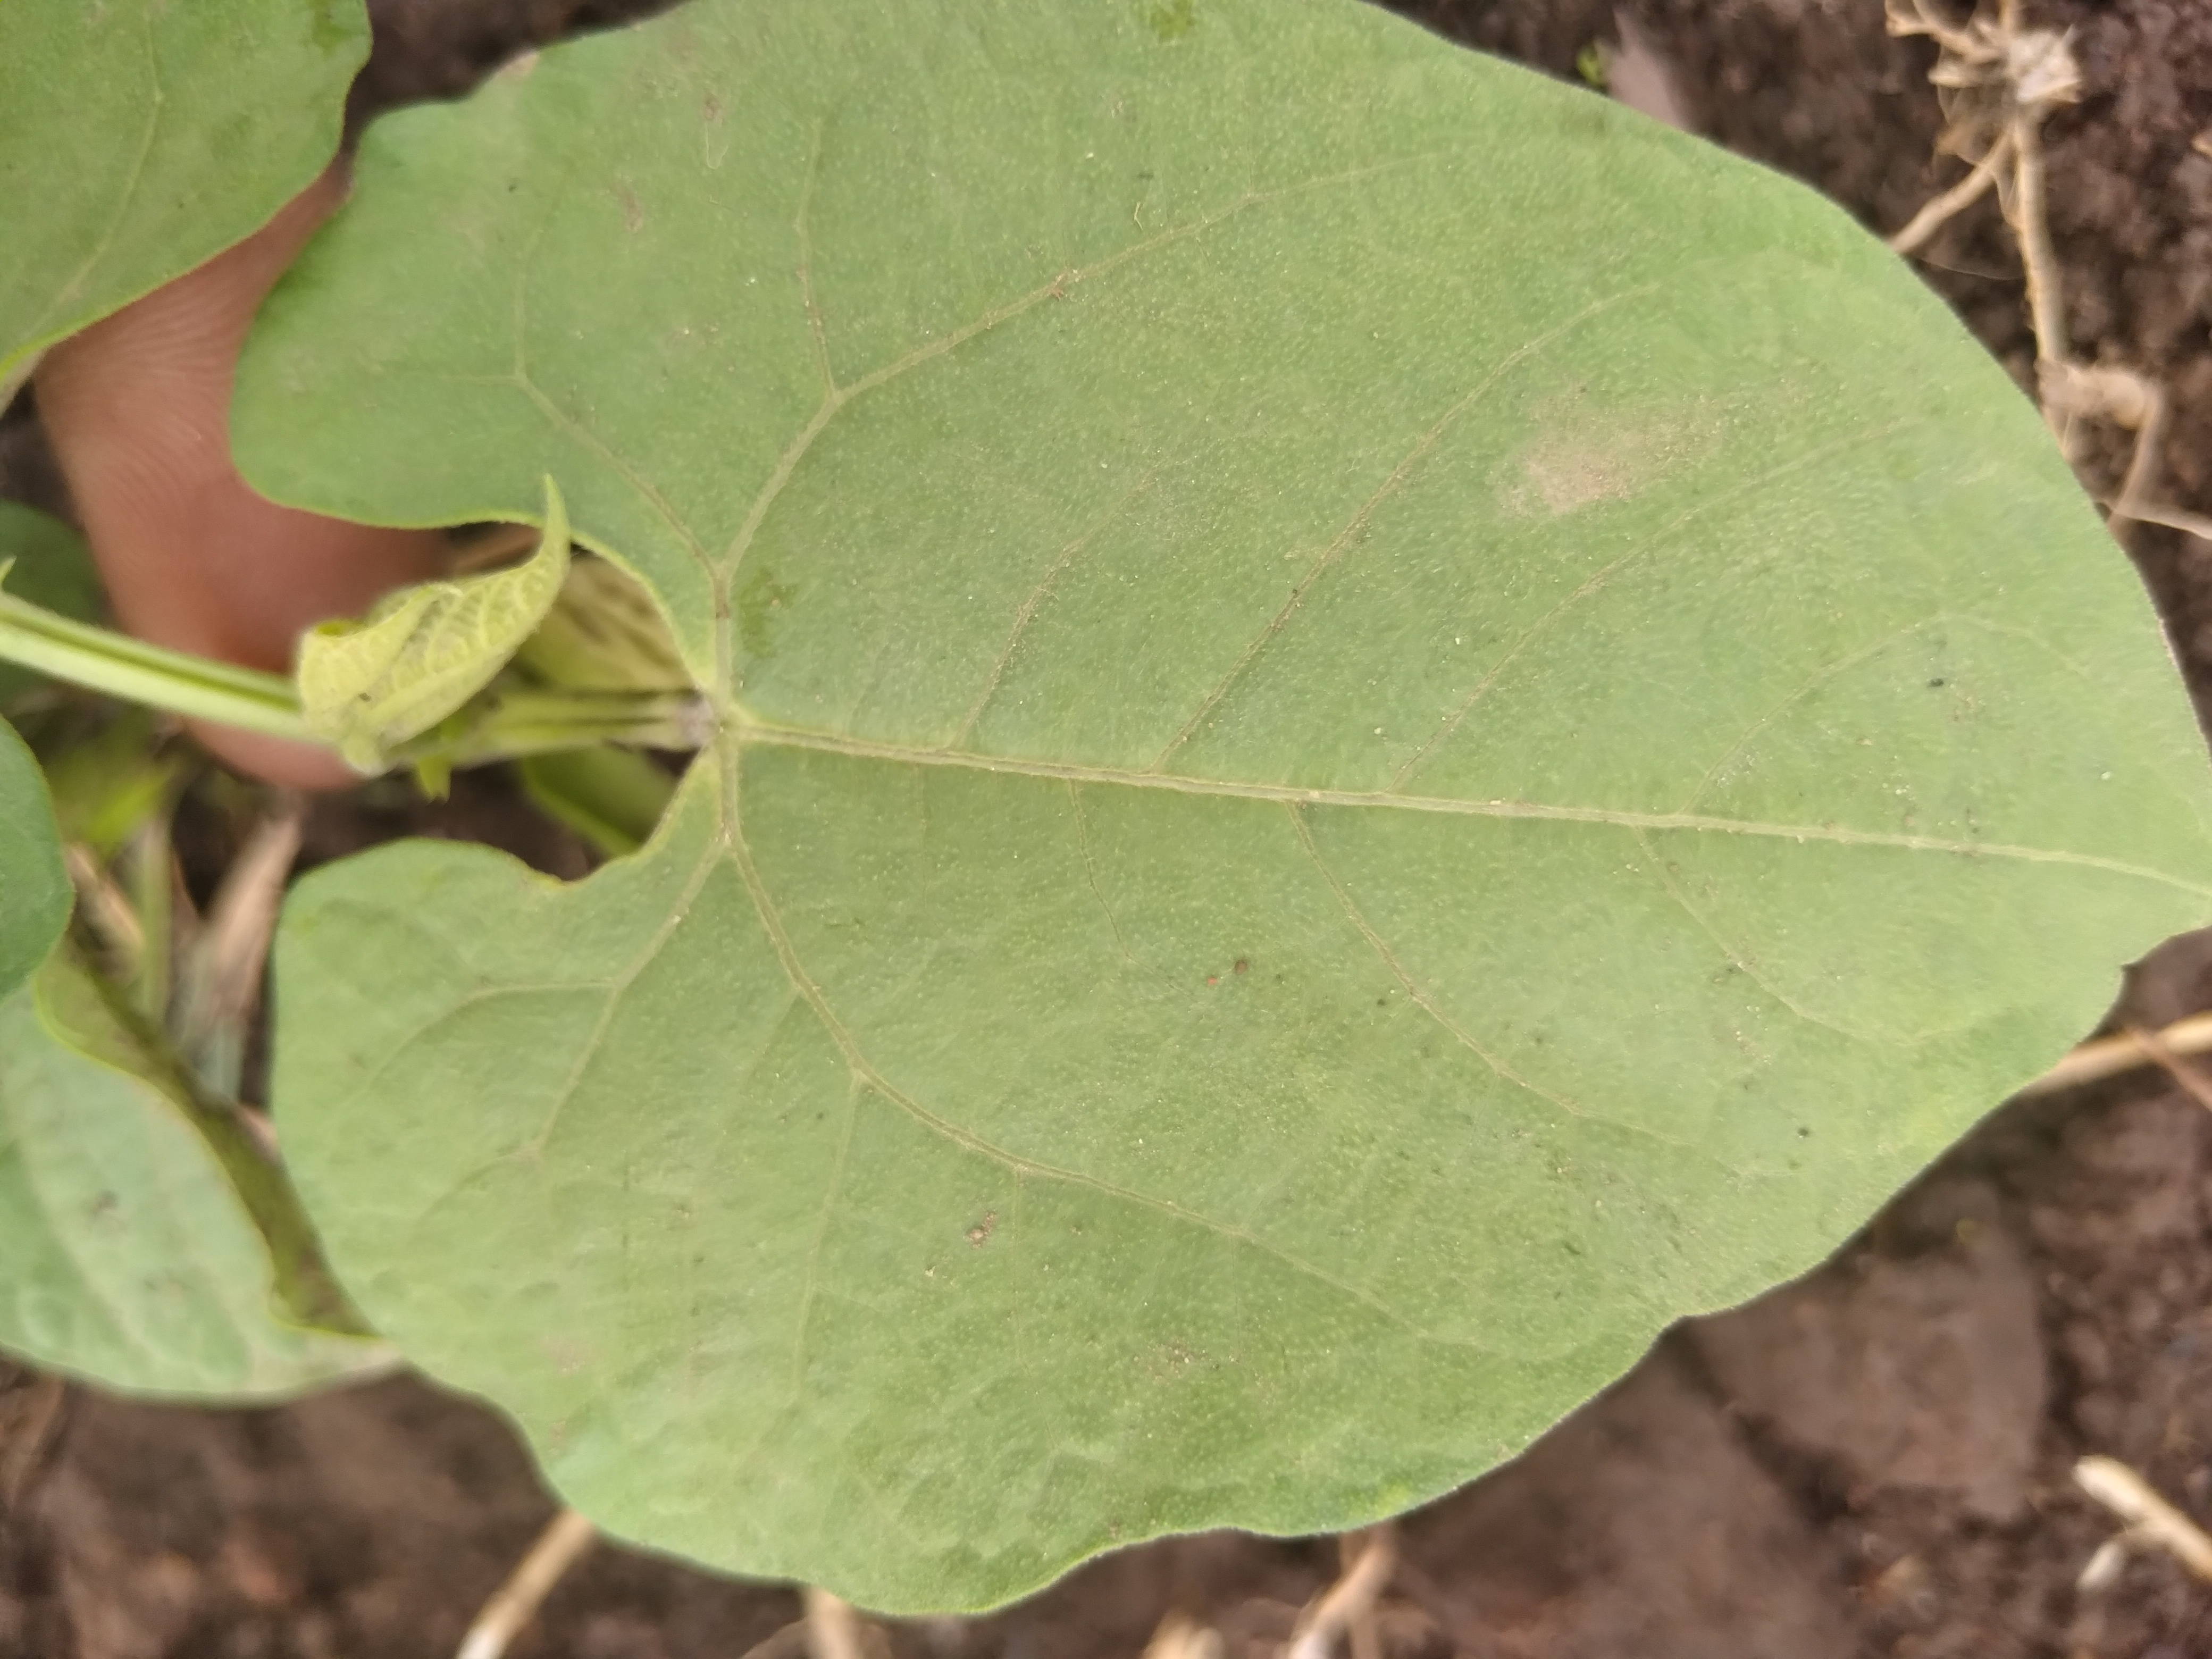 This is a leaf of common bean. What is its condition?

healthy
